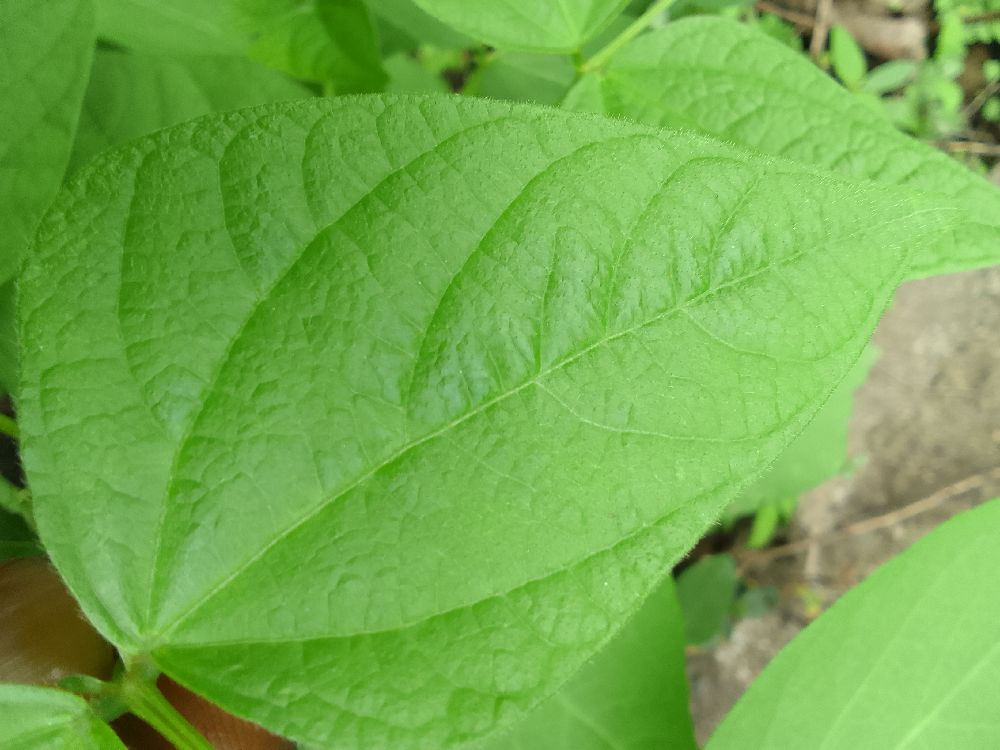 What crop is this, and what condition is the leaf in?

common bean, healthy
